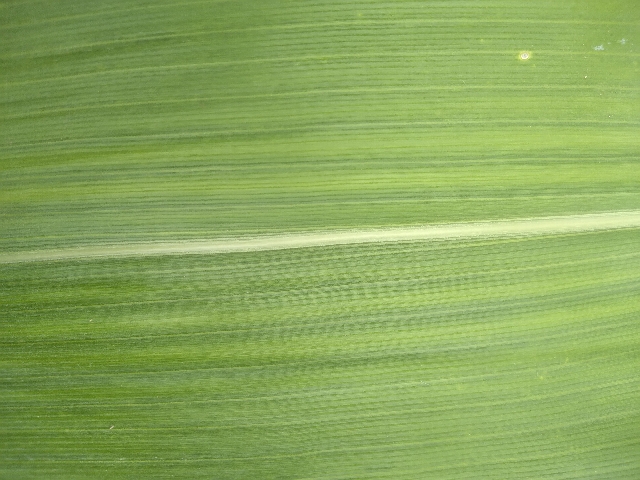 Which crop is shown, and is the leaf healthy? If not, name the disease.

maize, healthy
